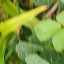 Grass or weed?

unstructured weed
